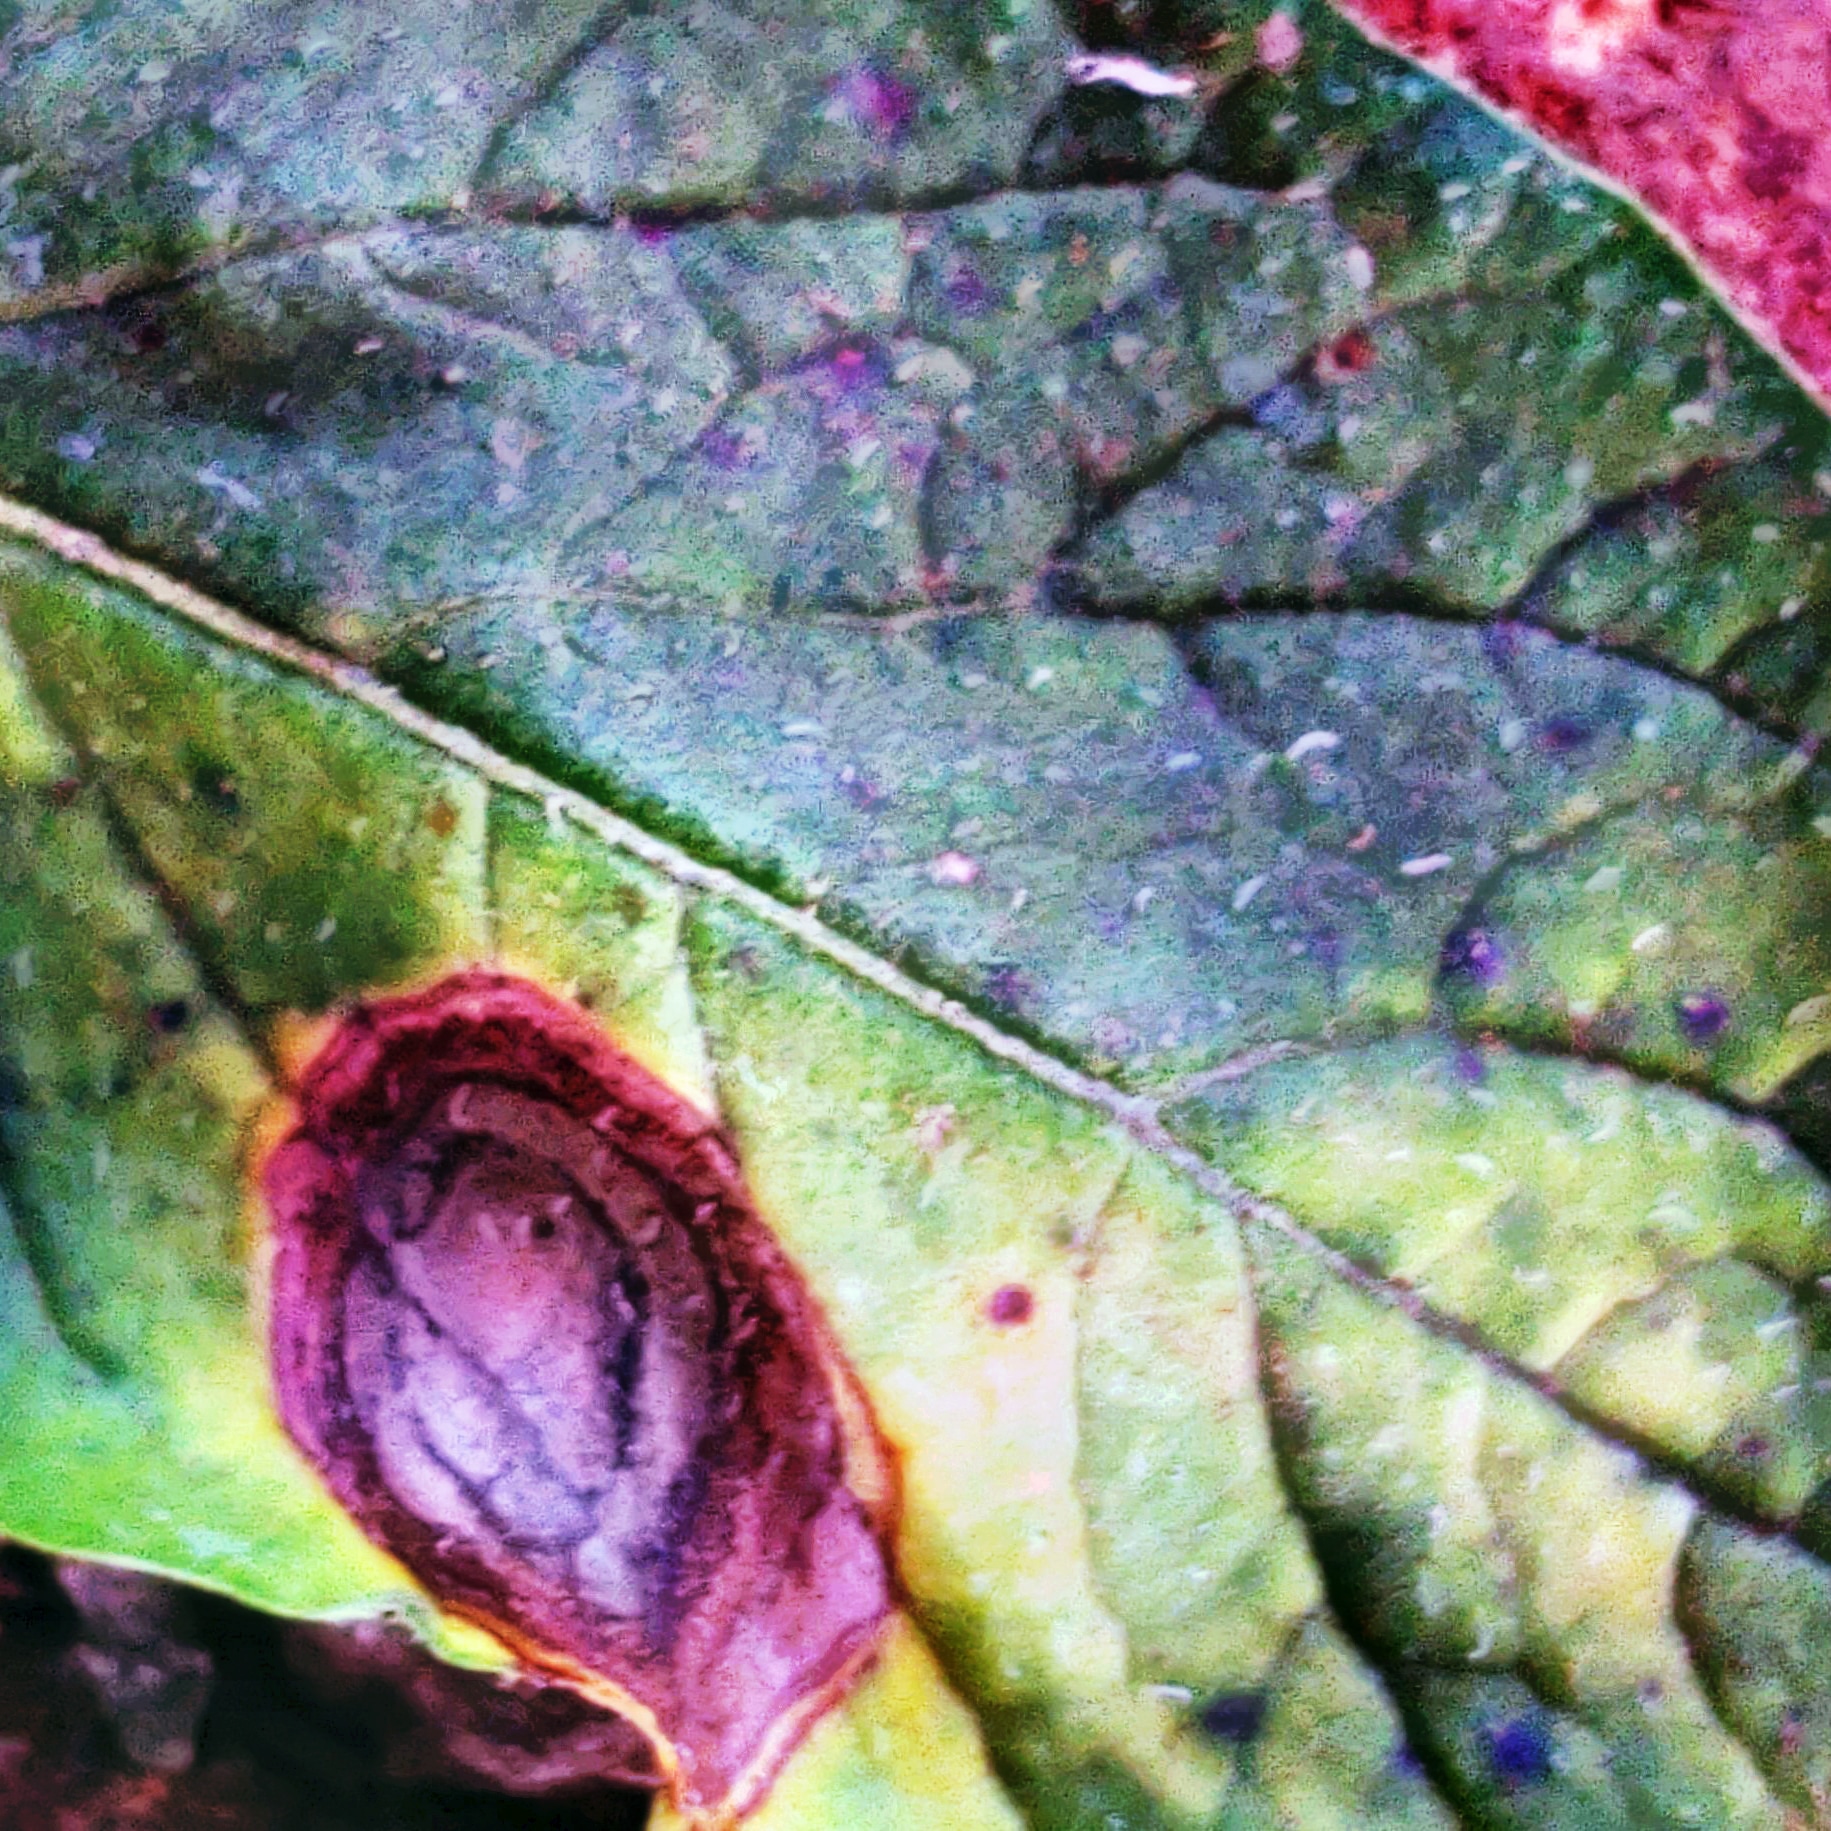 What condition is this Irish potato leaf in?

late blight
